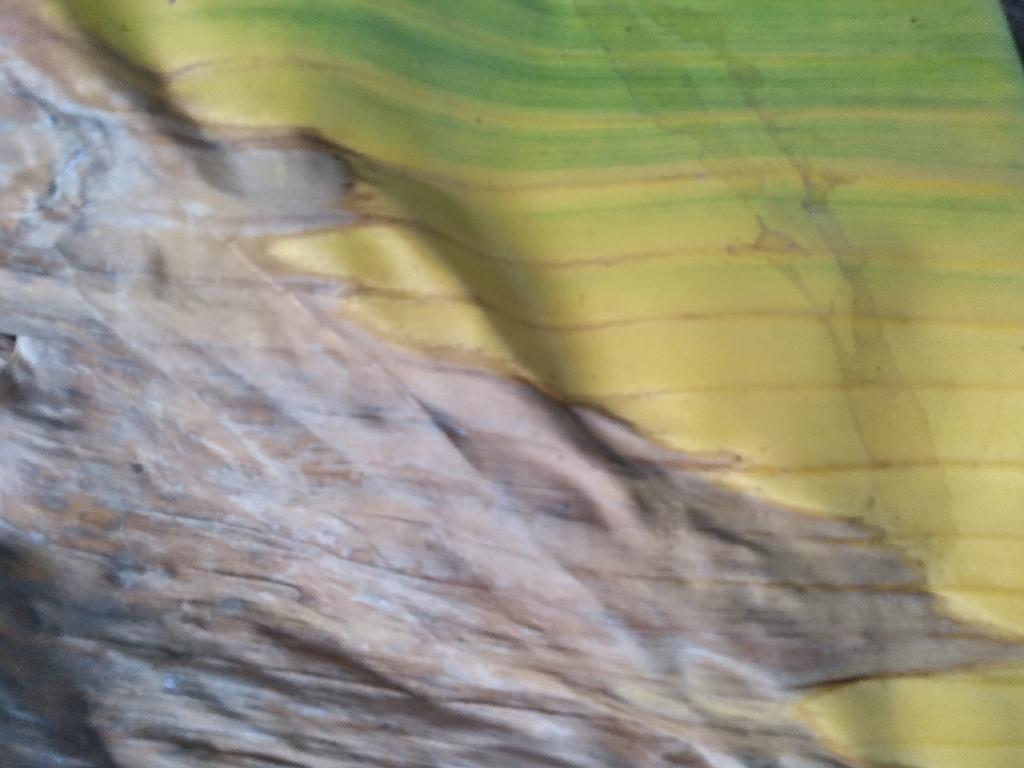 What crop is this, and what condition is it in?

banana, fusarium wilt race 1
